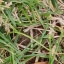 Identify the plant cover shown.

grass
